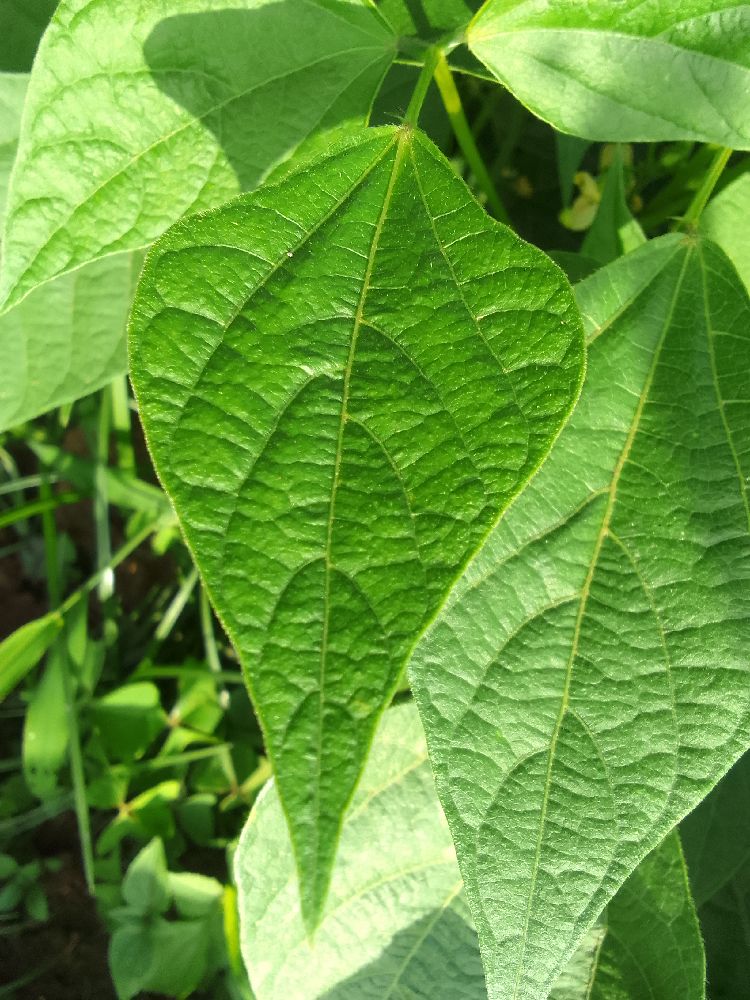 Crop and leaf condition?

common bean, healthy
